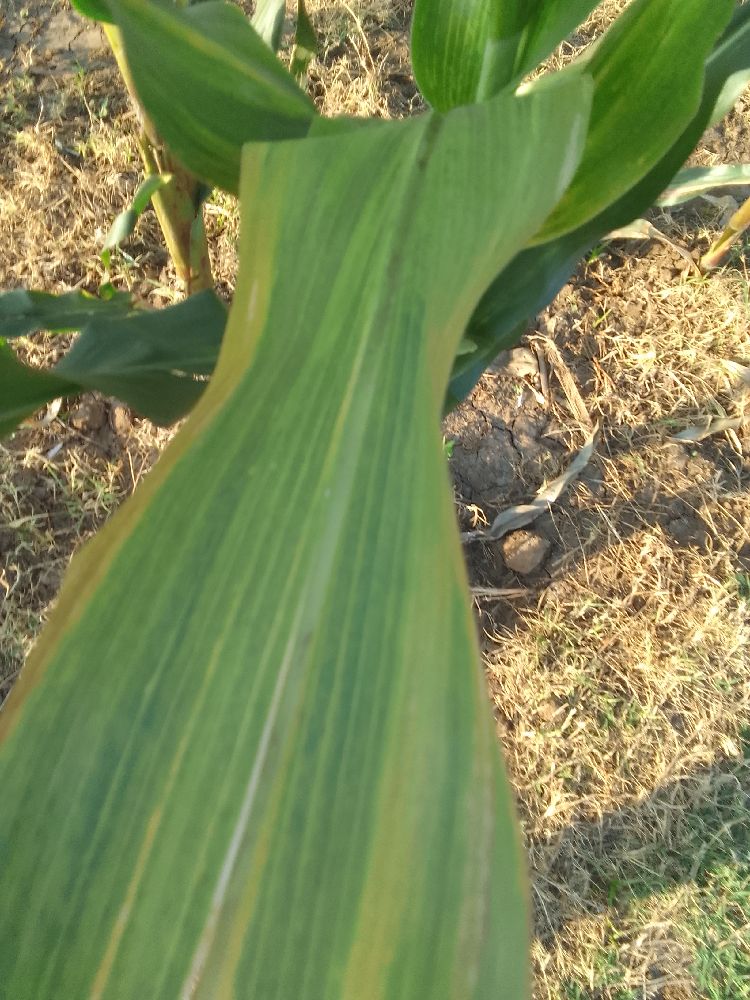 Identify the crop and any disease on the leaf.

maize, maize lethal necrosis
